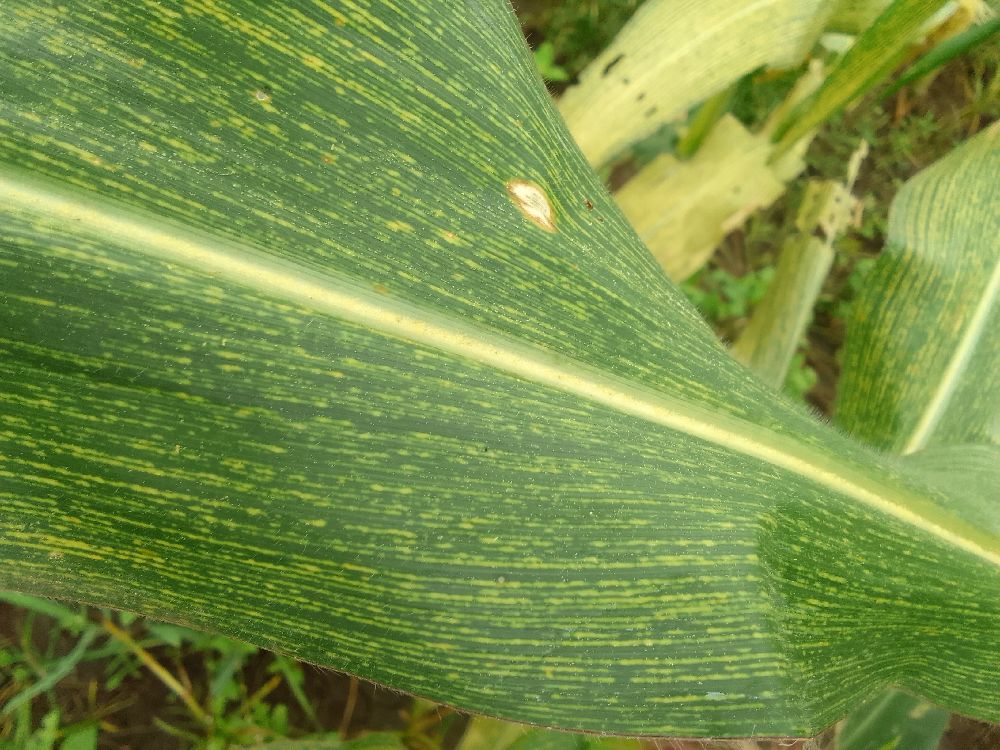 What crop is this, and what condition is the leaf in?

maize, maize streak virus
